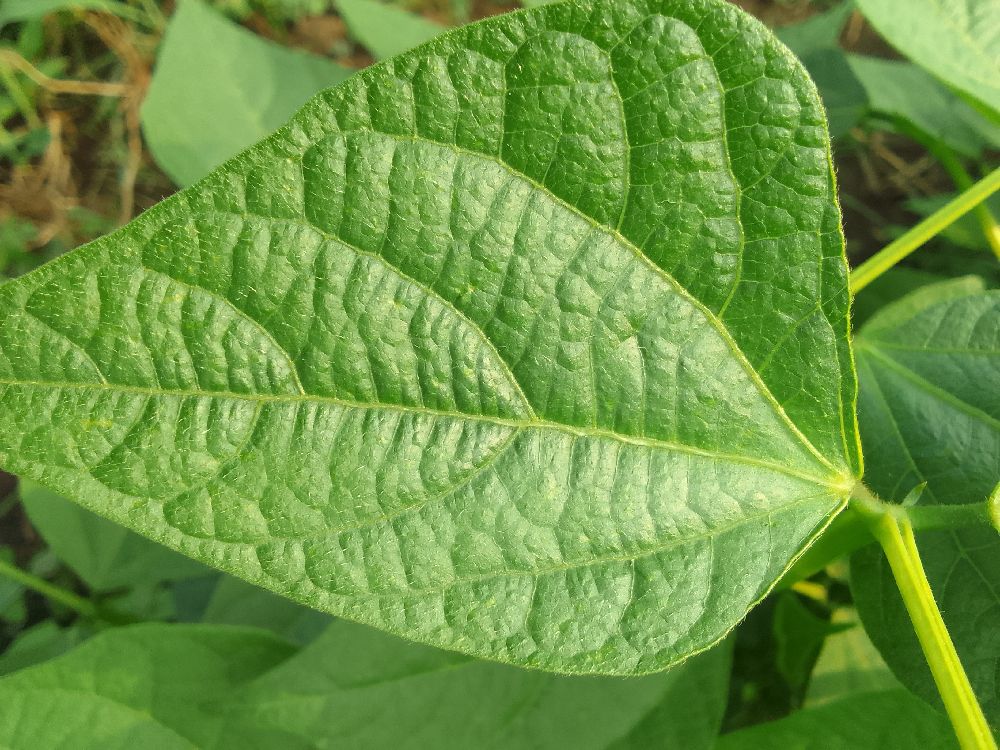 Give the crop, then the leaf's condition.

common bean, healthy
